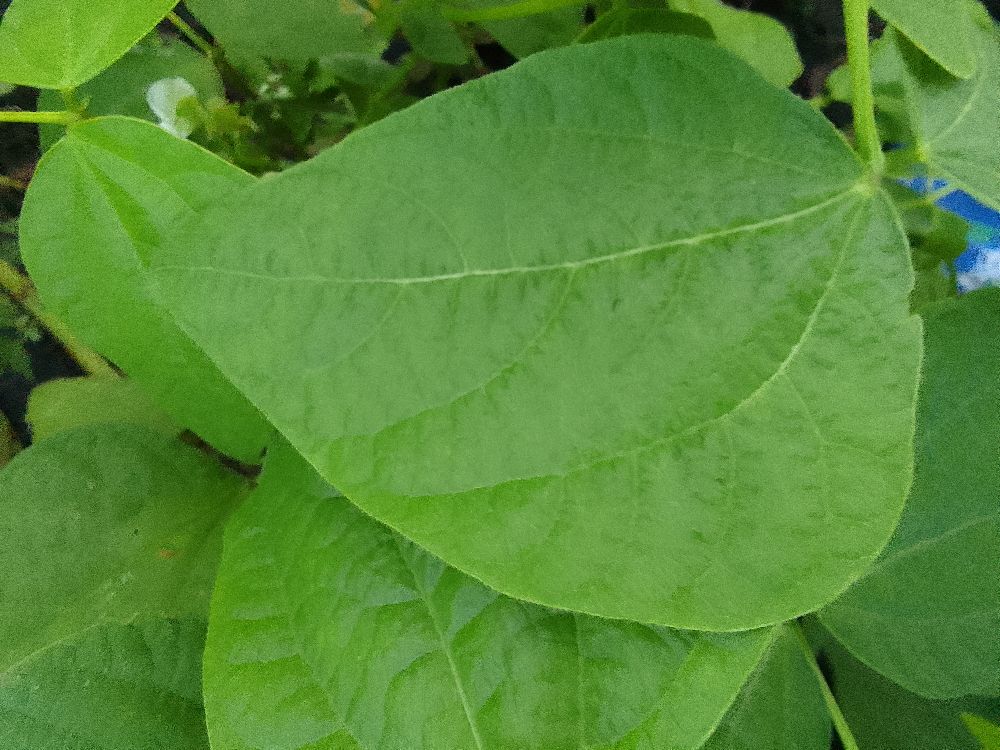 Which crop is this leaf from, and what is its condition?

common bean, healthy
